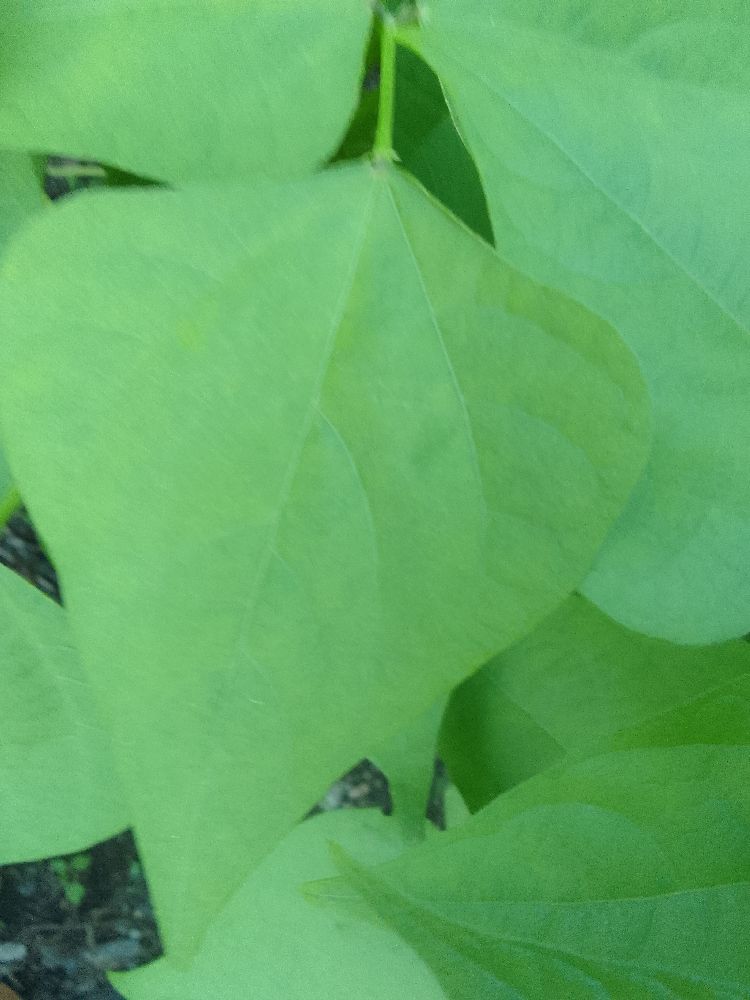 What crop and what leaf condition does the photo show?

common bean, healthy
